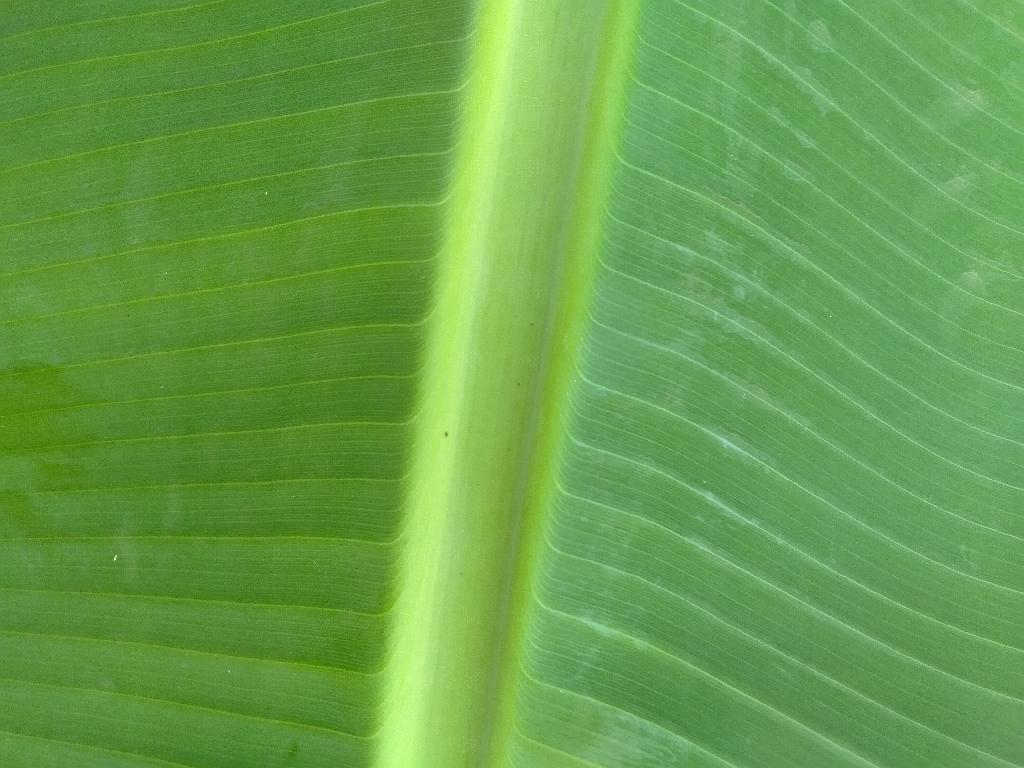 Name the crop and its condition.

banana, healthy
